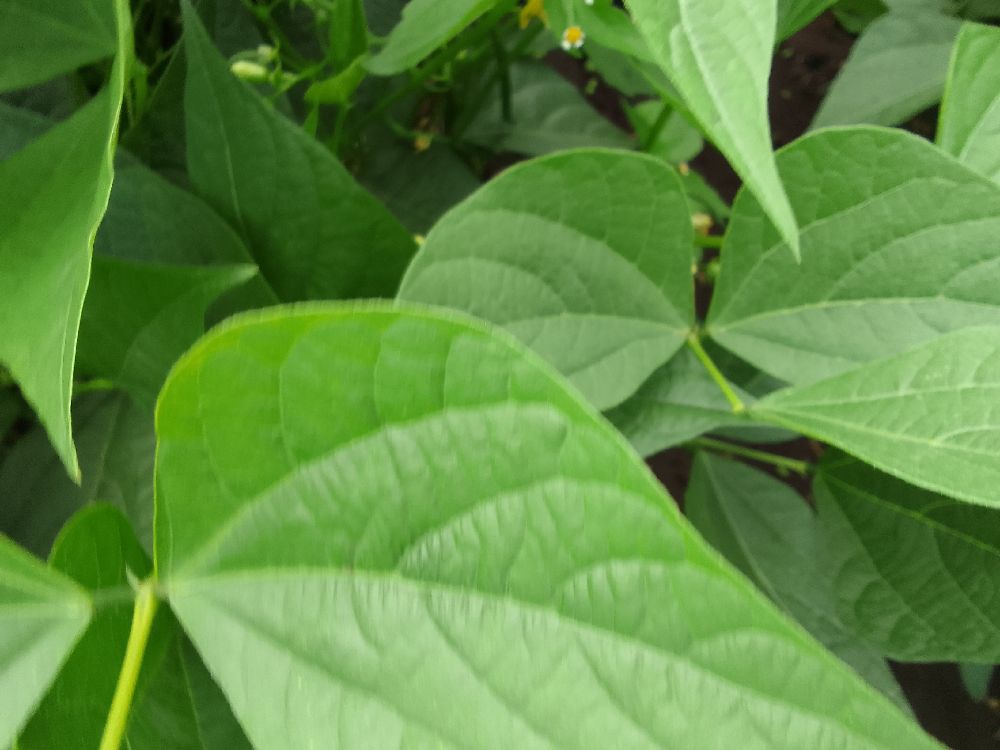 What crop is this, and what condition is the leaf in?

common bean, healthy
